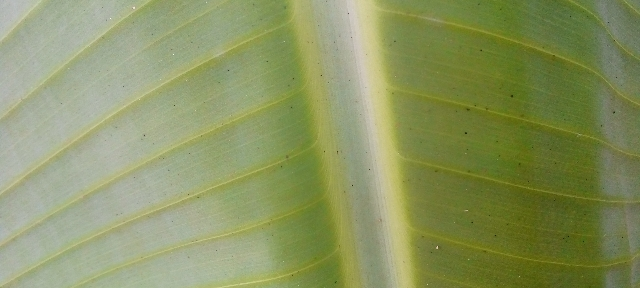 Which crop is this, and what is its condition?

banana, healthy
